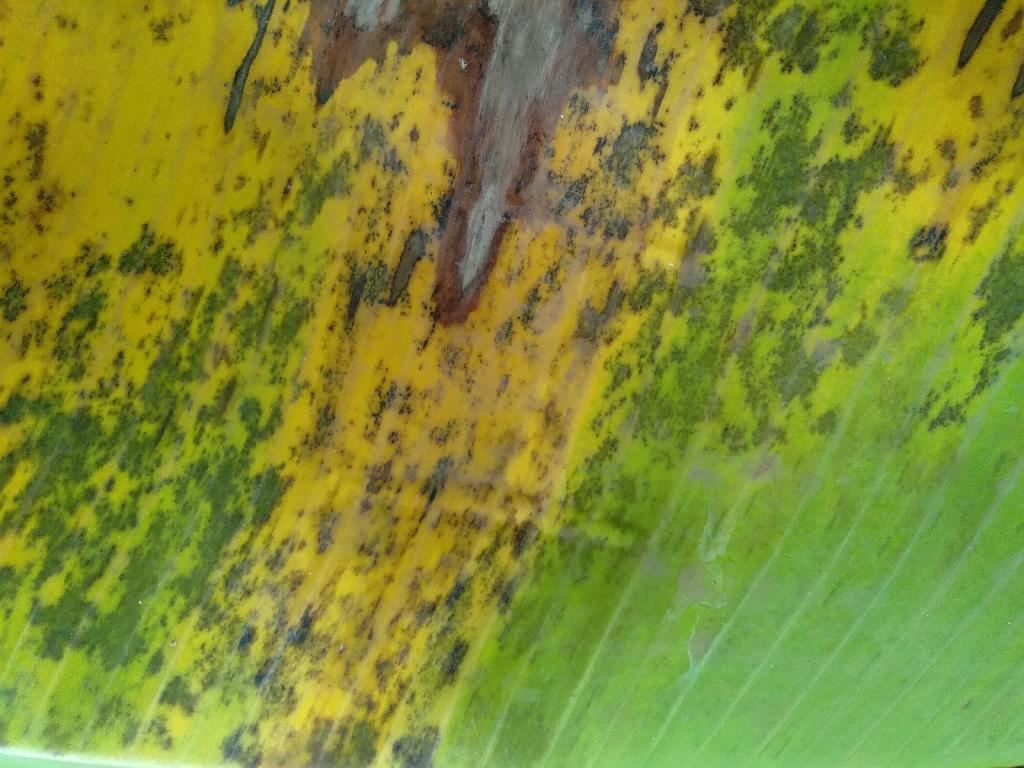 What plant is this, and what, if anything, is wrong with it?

banana, black sigatoka
